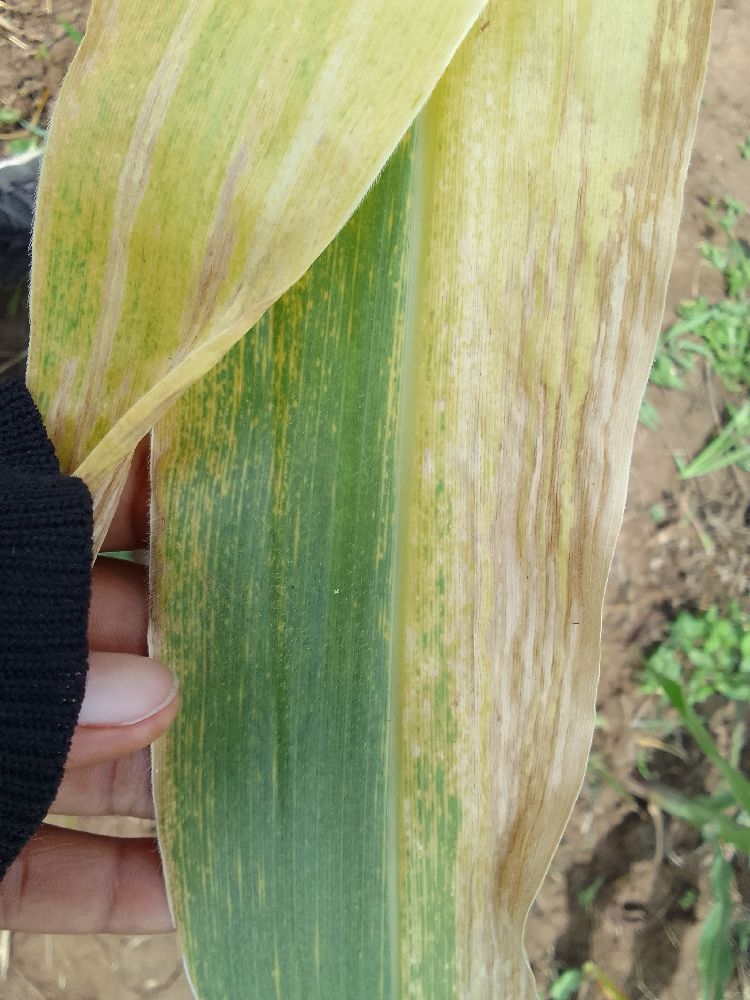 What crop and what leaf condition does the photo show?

maize, maize lethal necrosis
